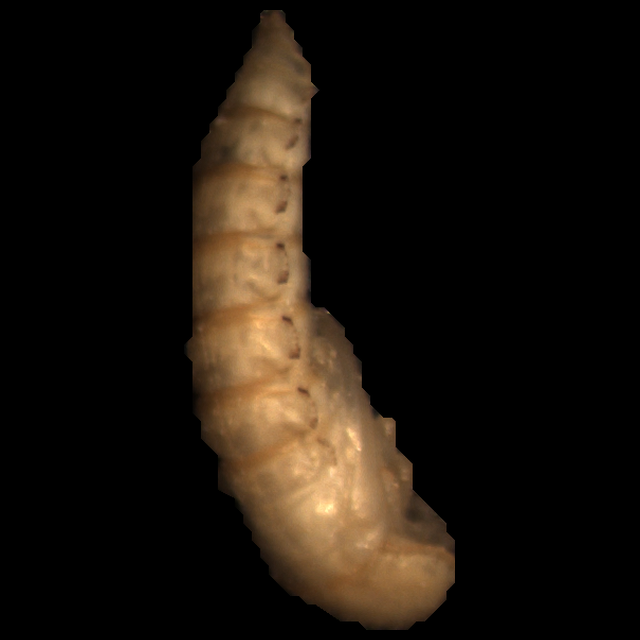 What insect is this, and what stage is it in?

mealworm pupa
